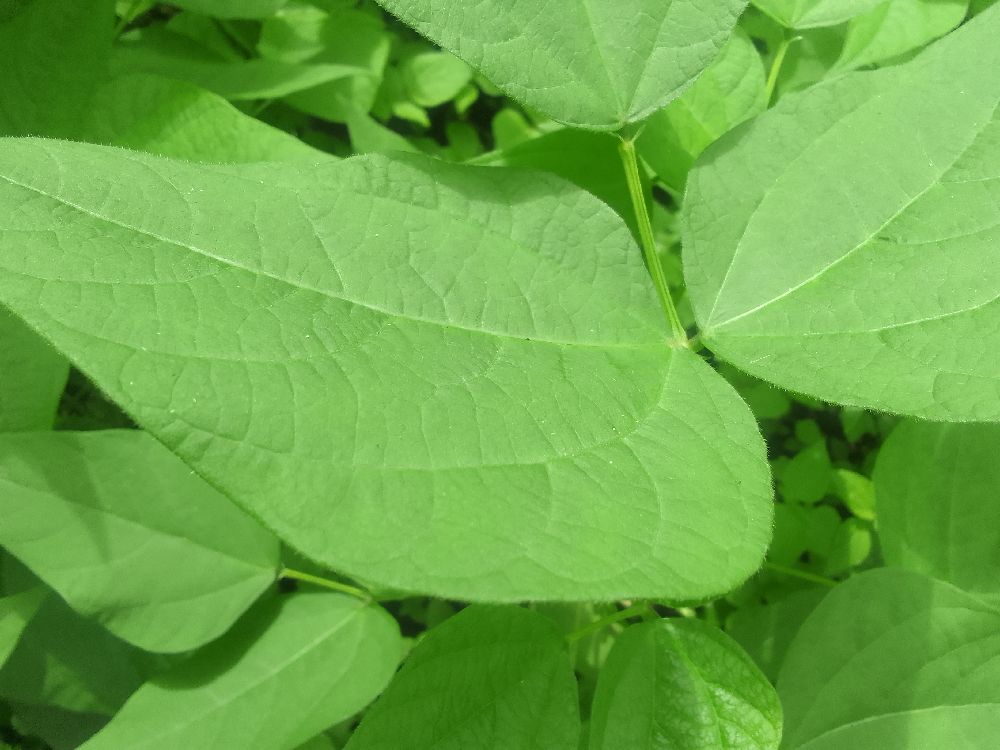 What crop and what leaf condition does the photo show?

common bean, healthy
